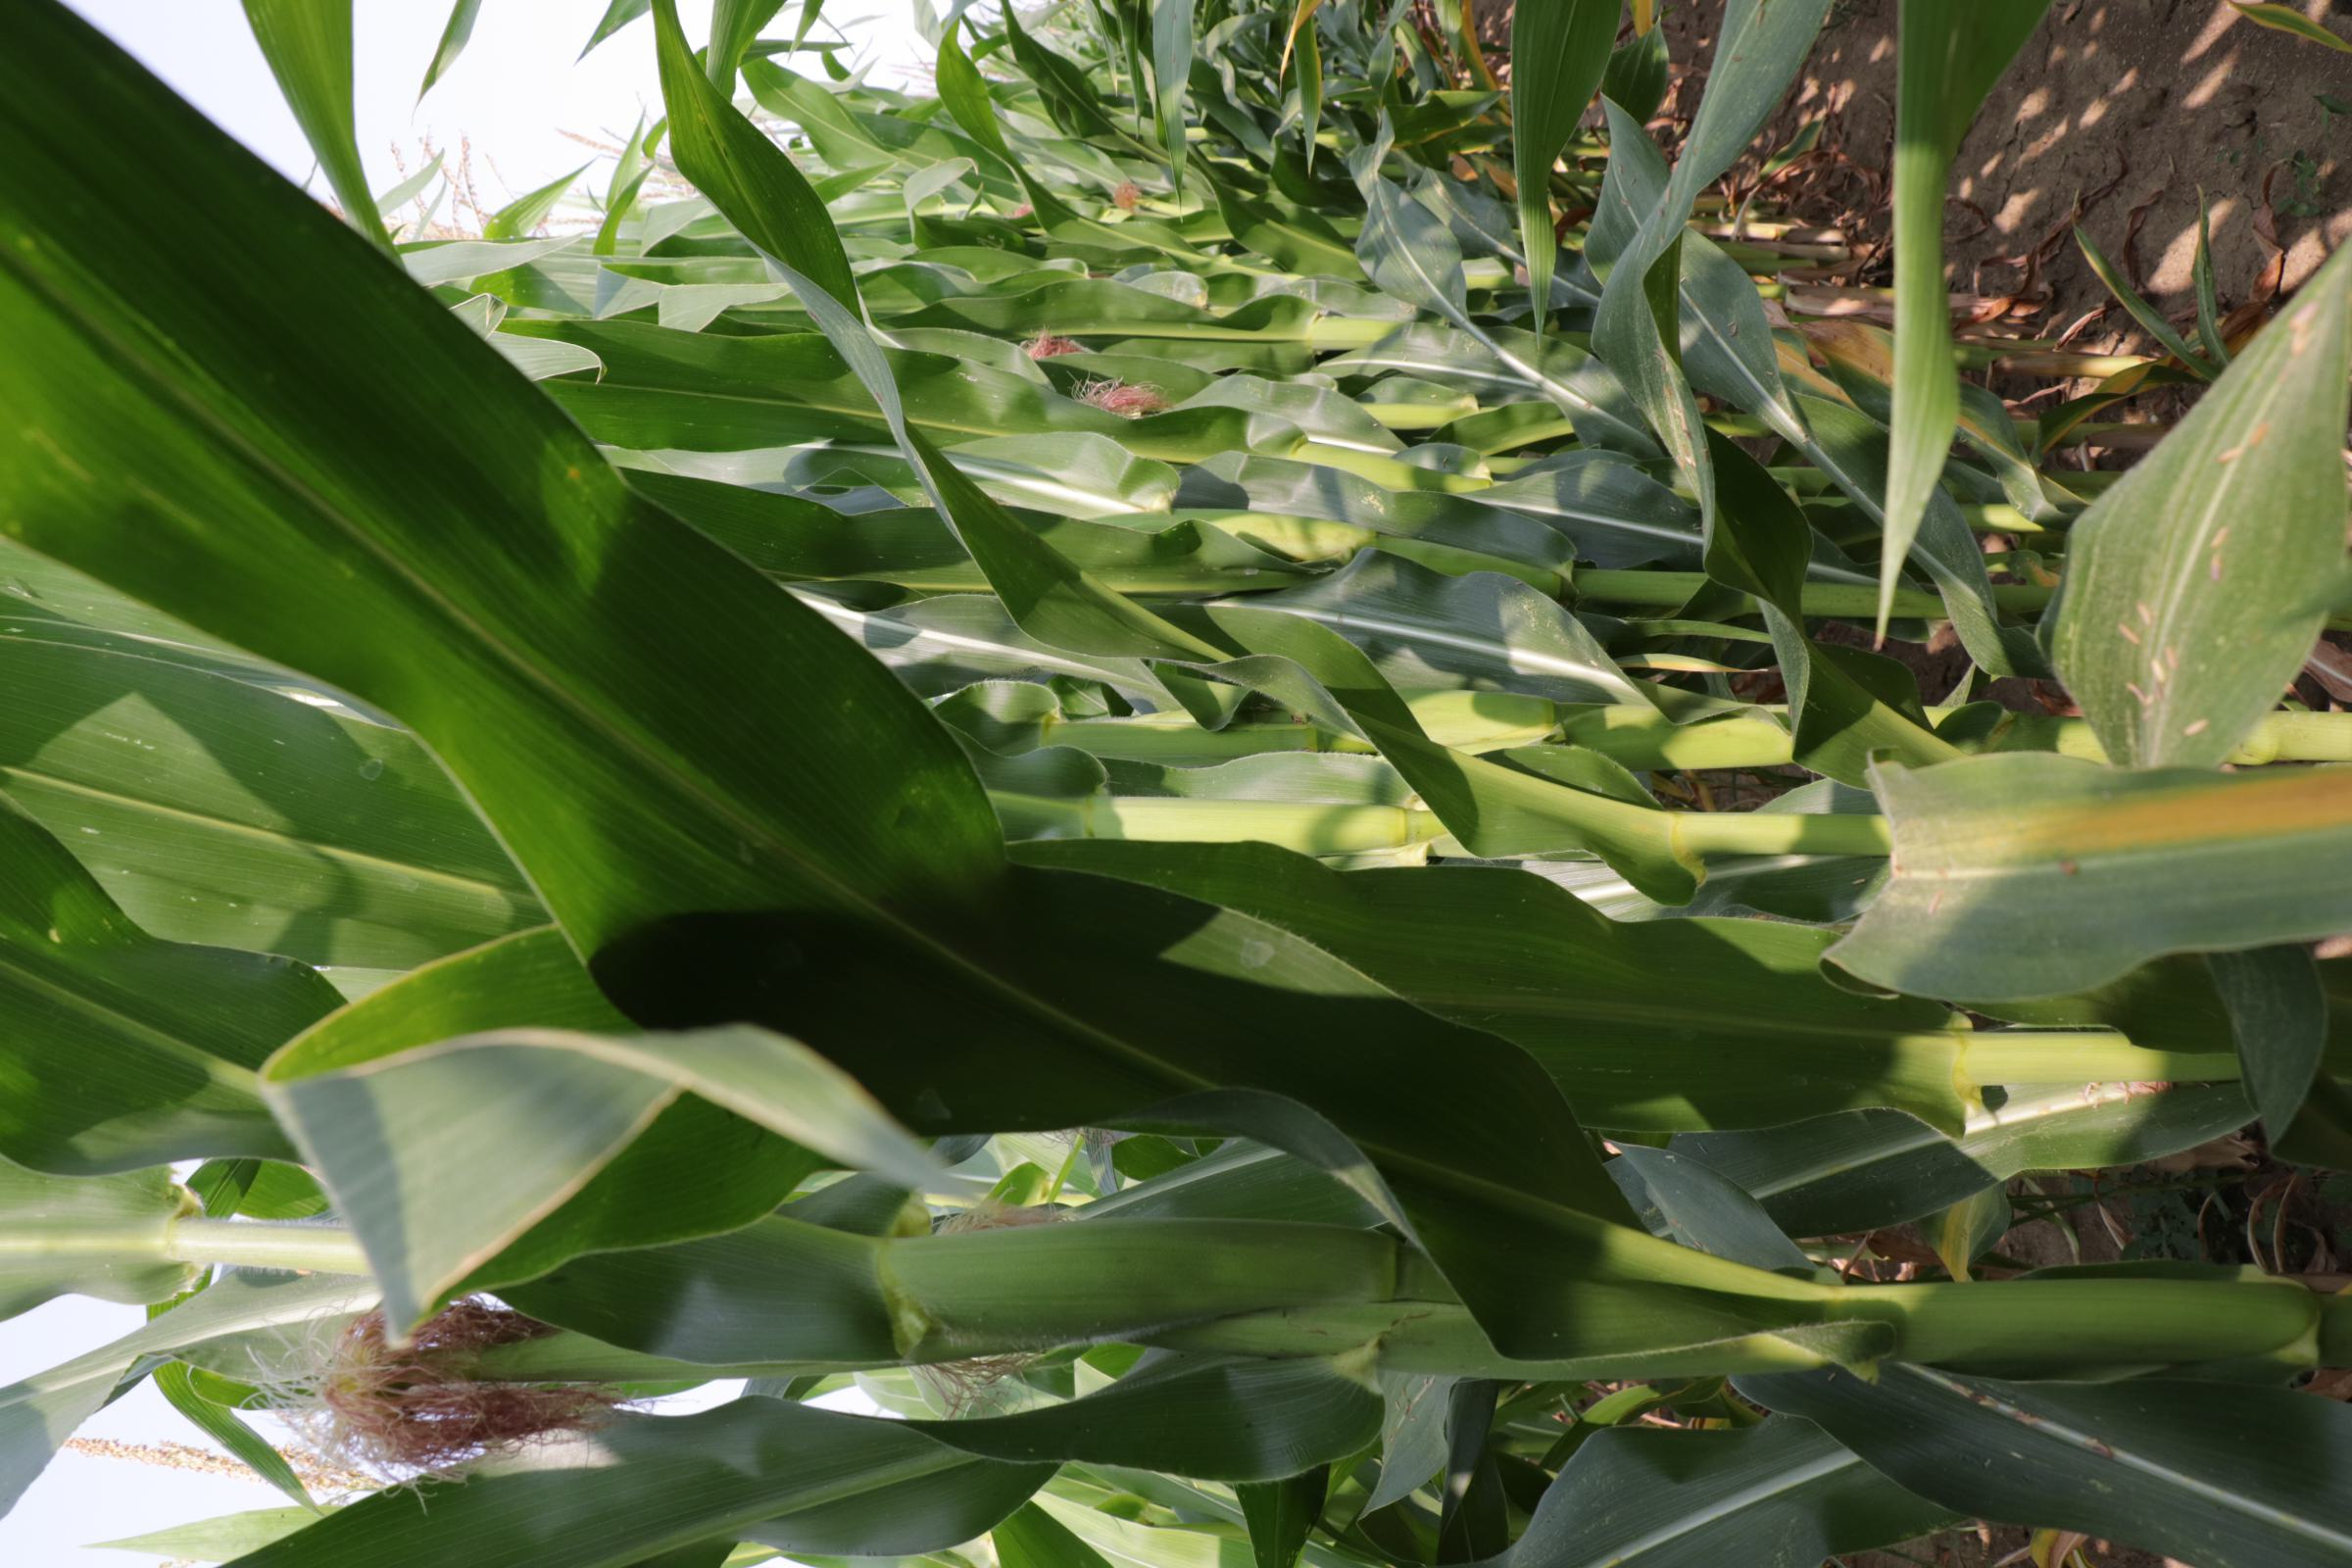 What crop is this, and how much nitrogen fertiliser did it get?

maize, reduced nitrogen fertilisation
